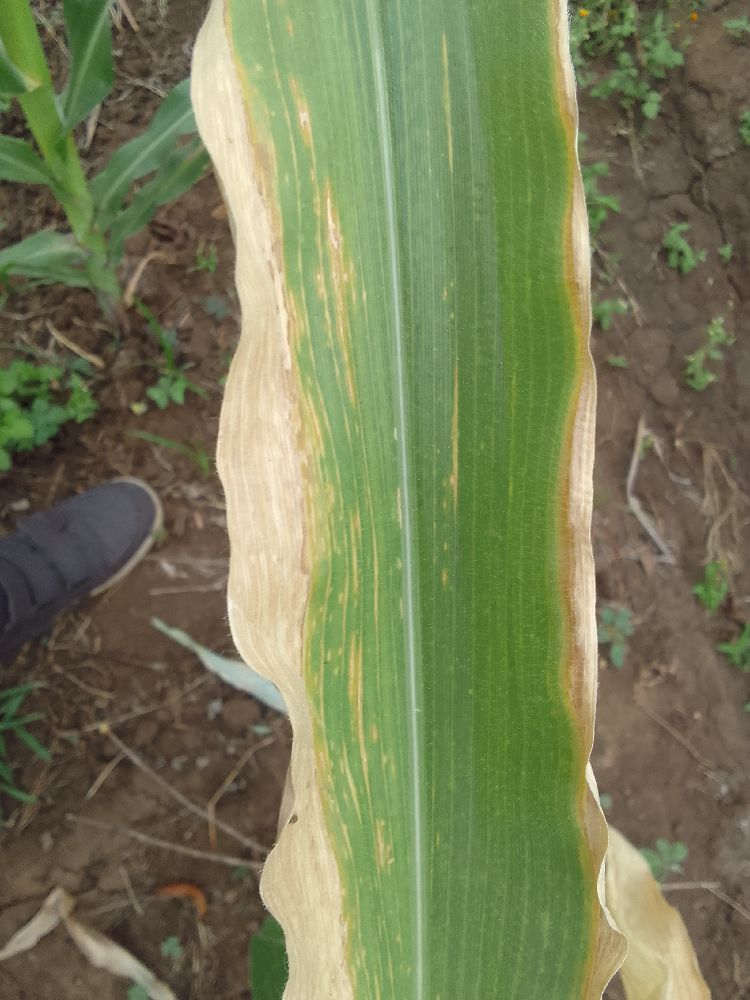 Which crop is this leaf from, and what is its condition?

maize, maize lethal necrosis
